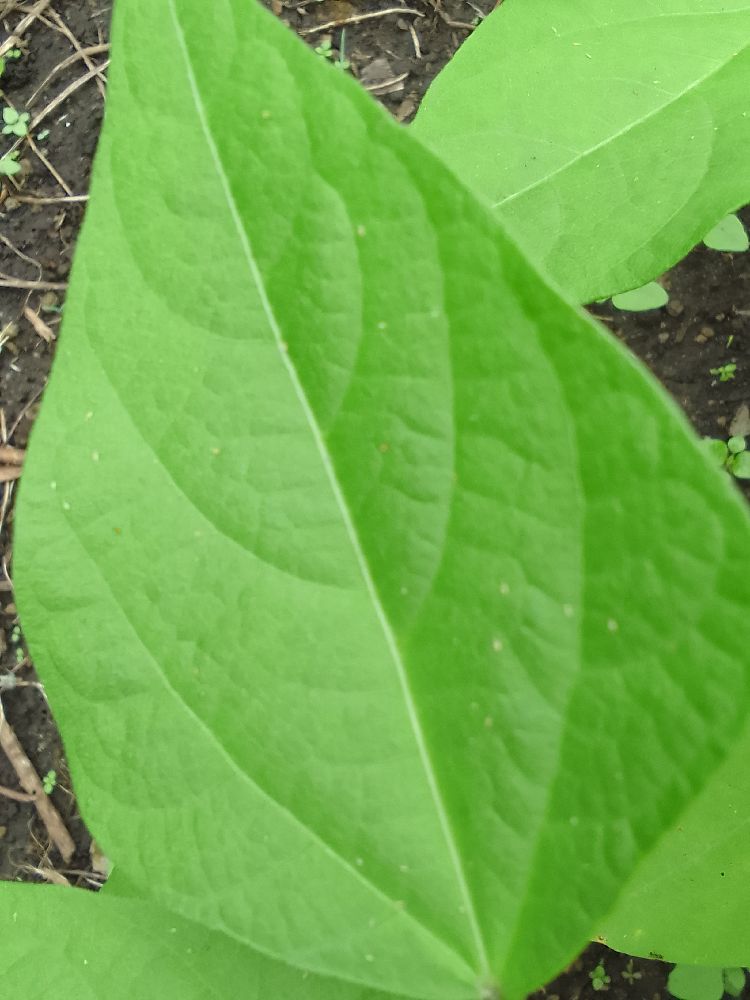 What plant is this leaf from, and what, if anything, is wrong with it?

common bean, healthy
